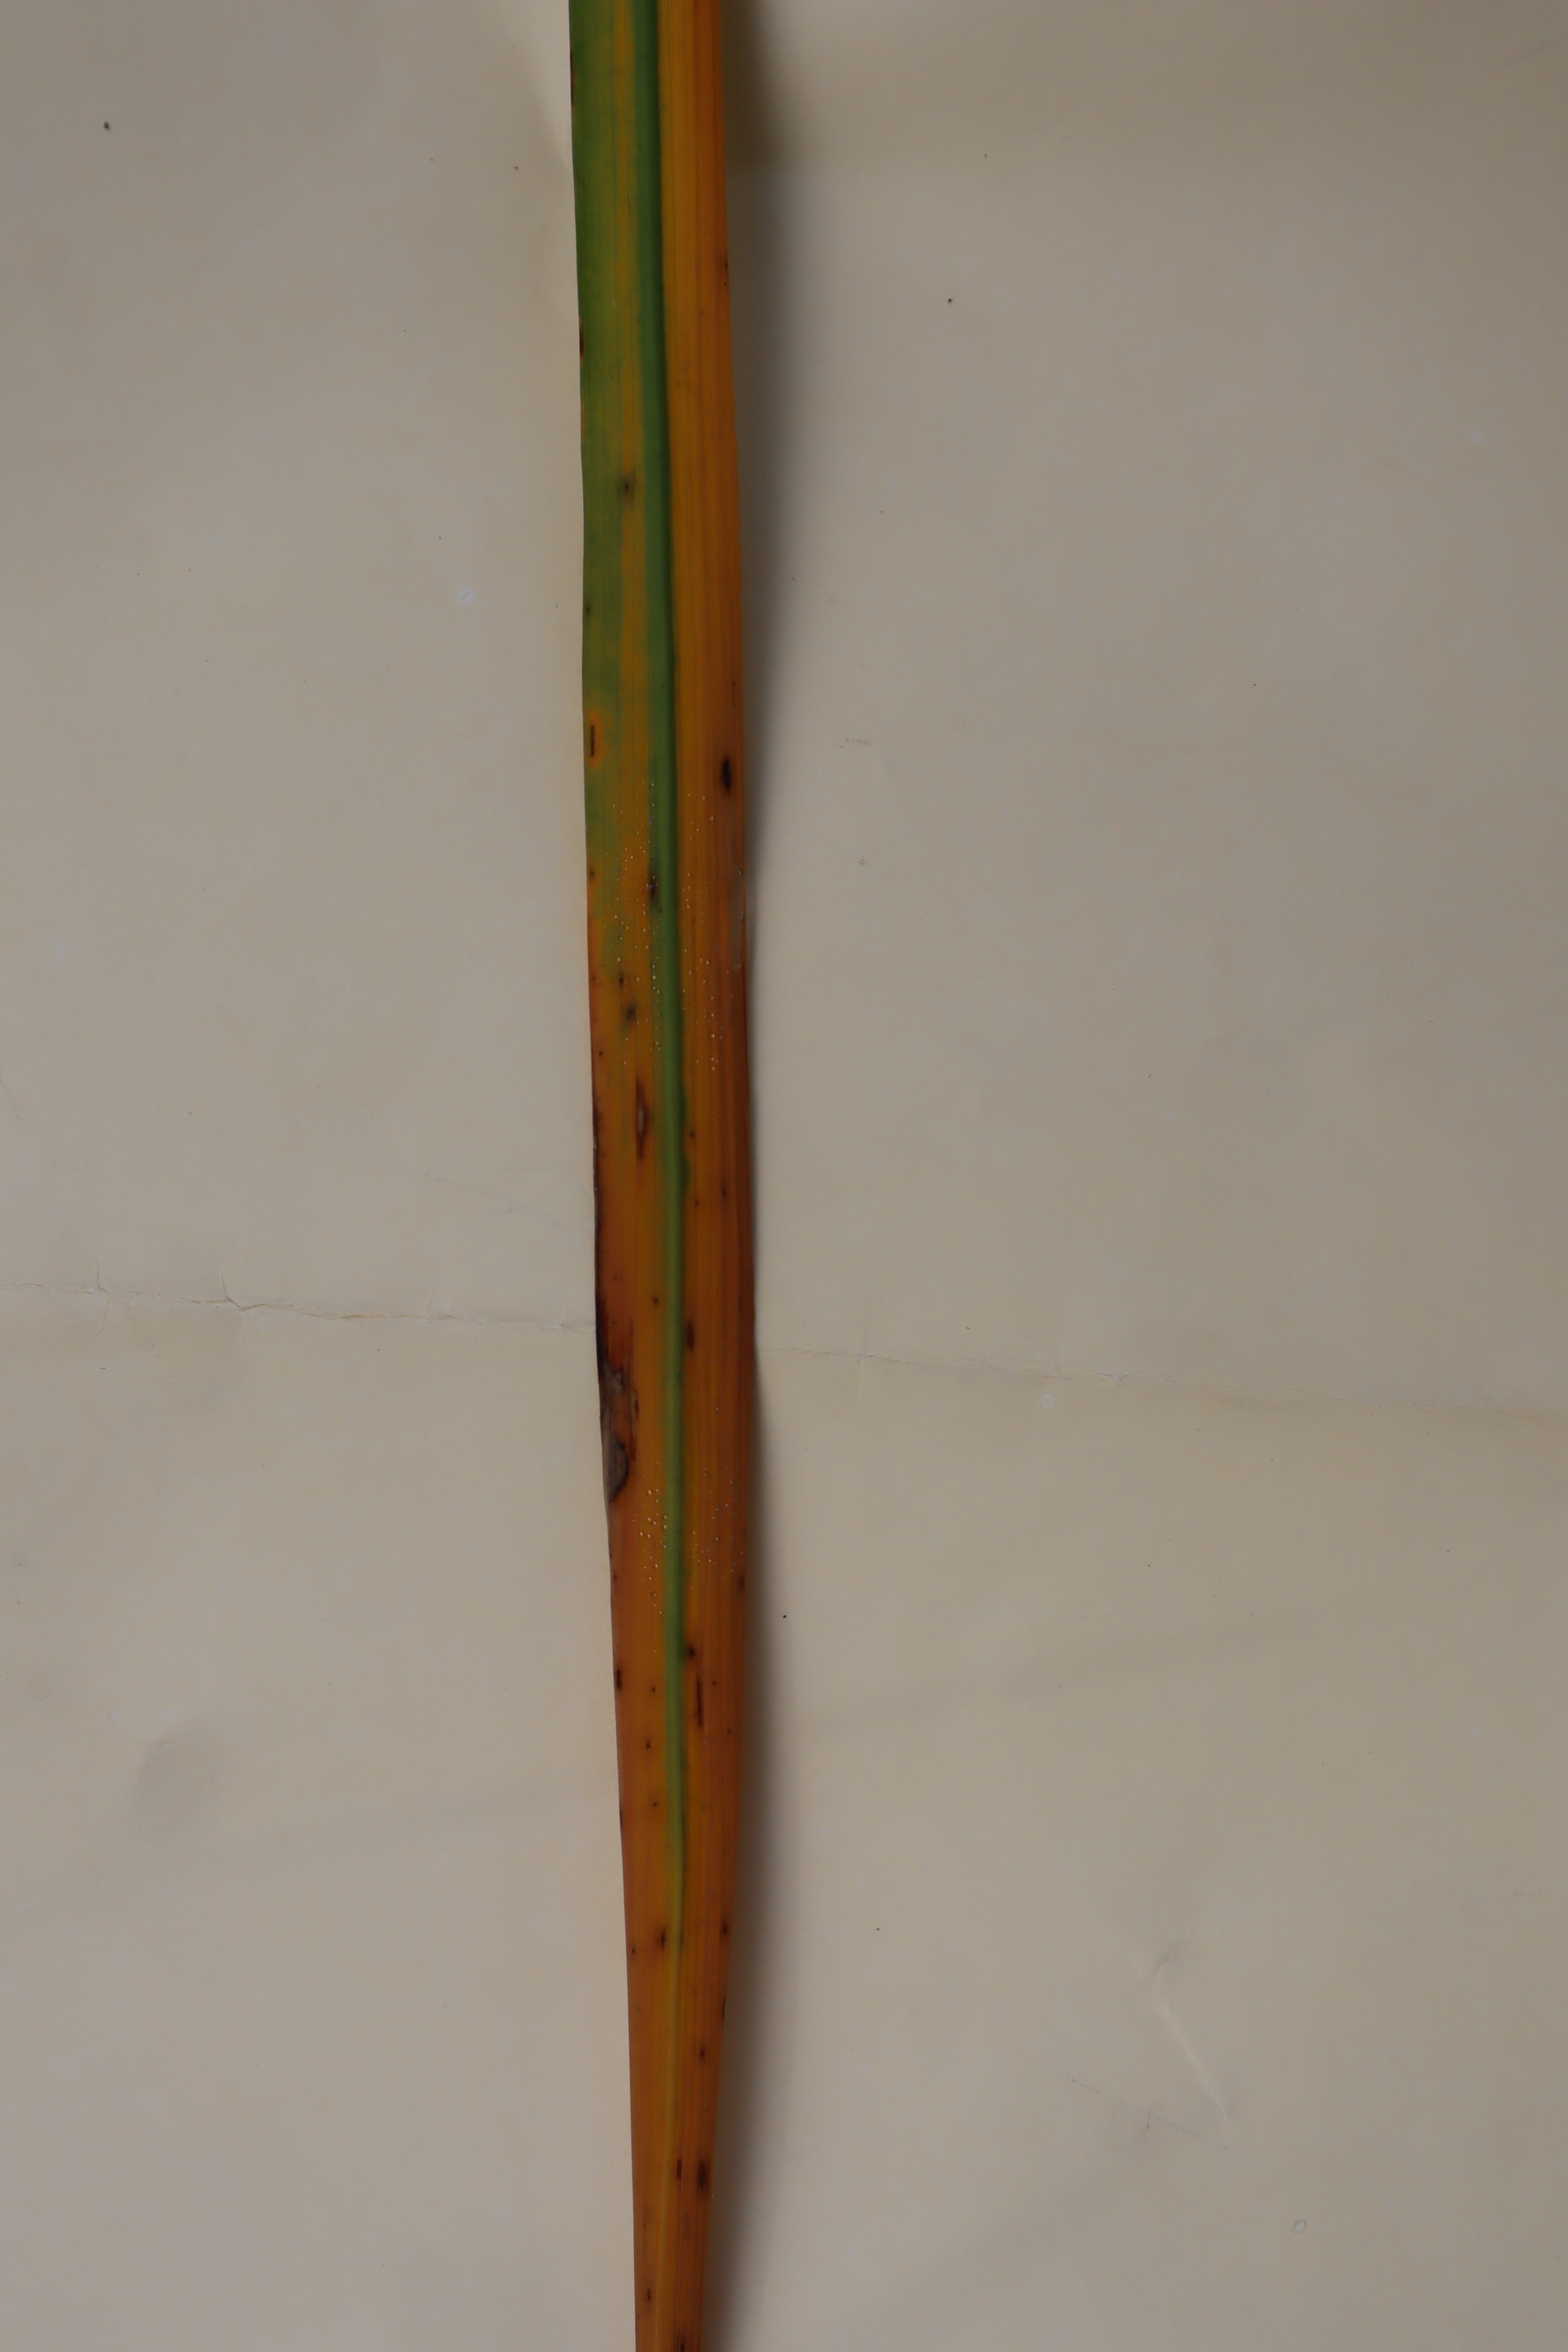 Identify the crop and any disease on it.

rice, tungro virus disease
